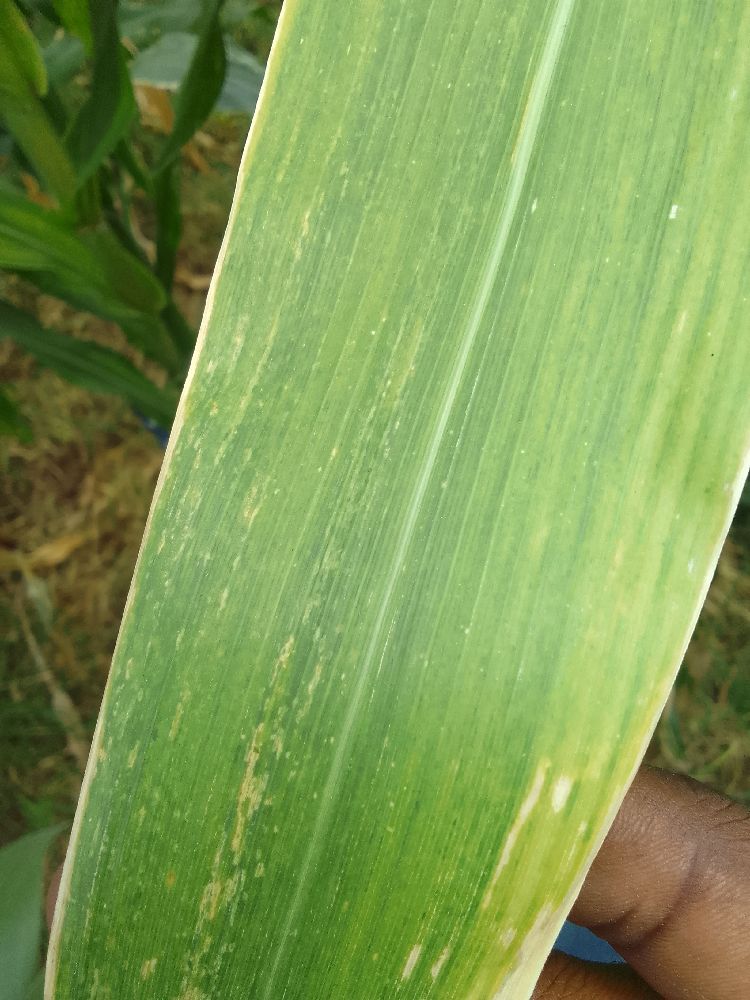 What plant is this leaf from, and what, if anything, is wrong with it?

maize, maize lethal necrosis
